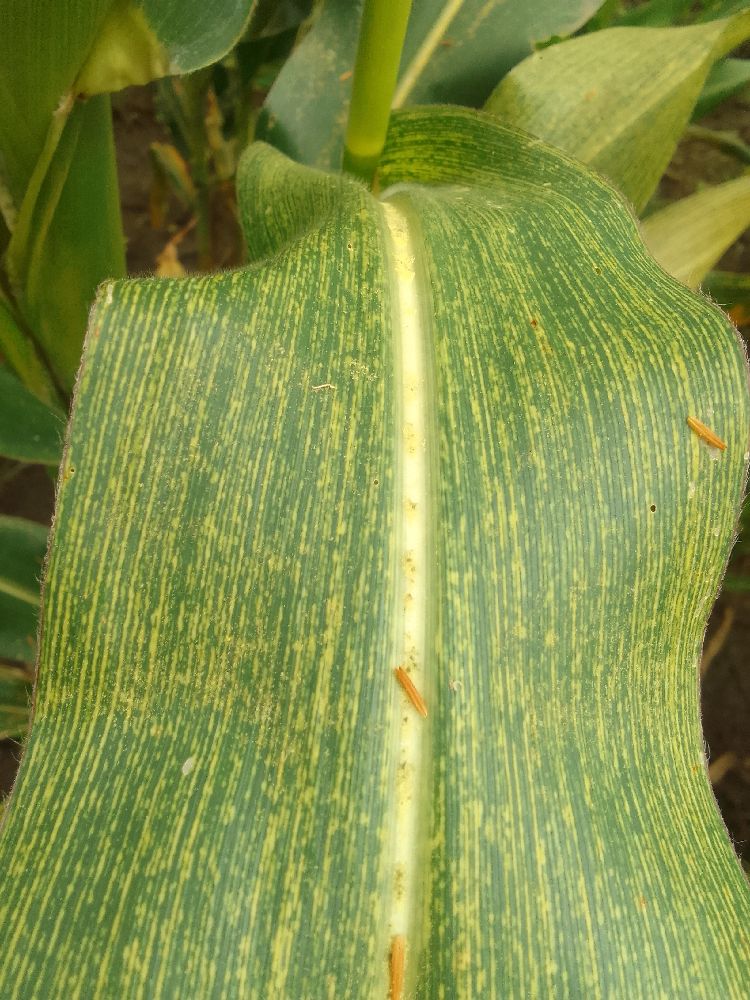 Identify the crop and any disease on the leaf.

maize, maize streak virus
